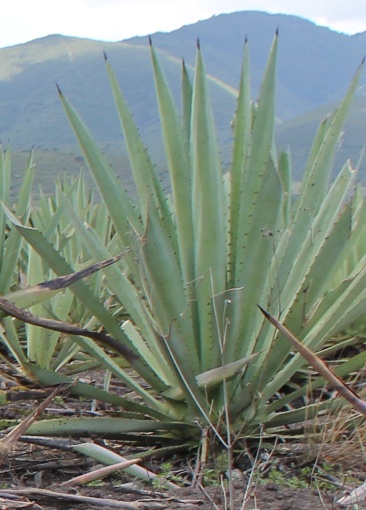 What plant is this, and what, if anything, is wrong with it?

agave, healthy
